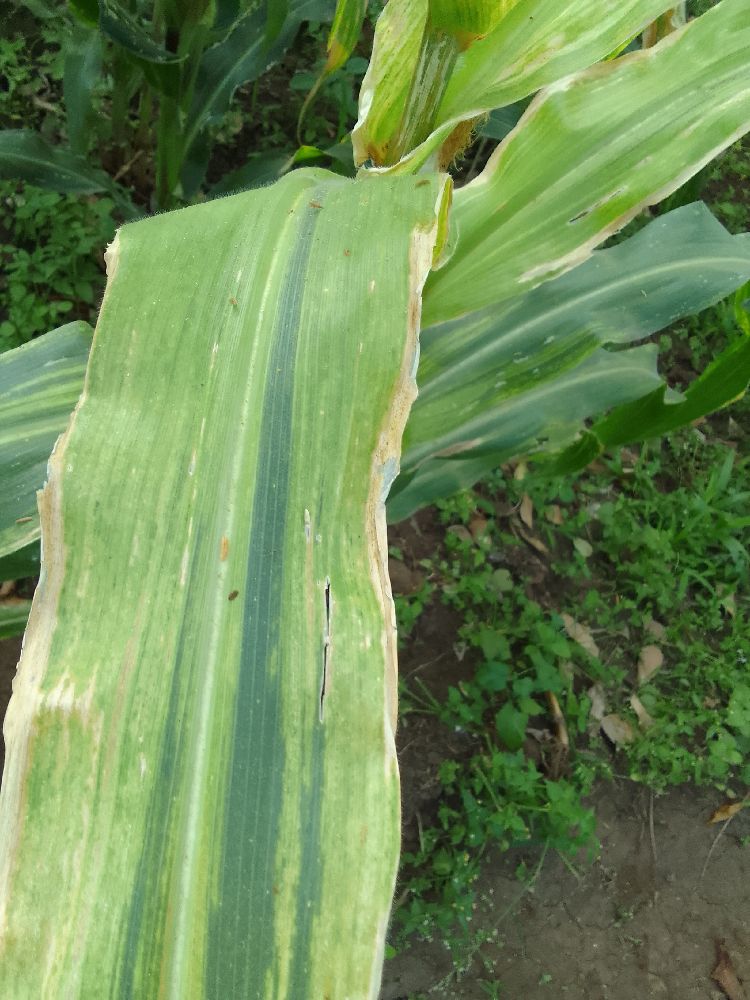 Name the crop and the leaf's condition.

maize, maize lethal necrosis
